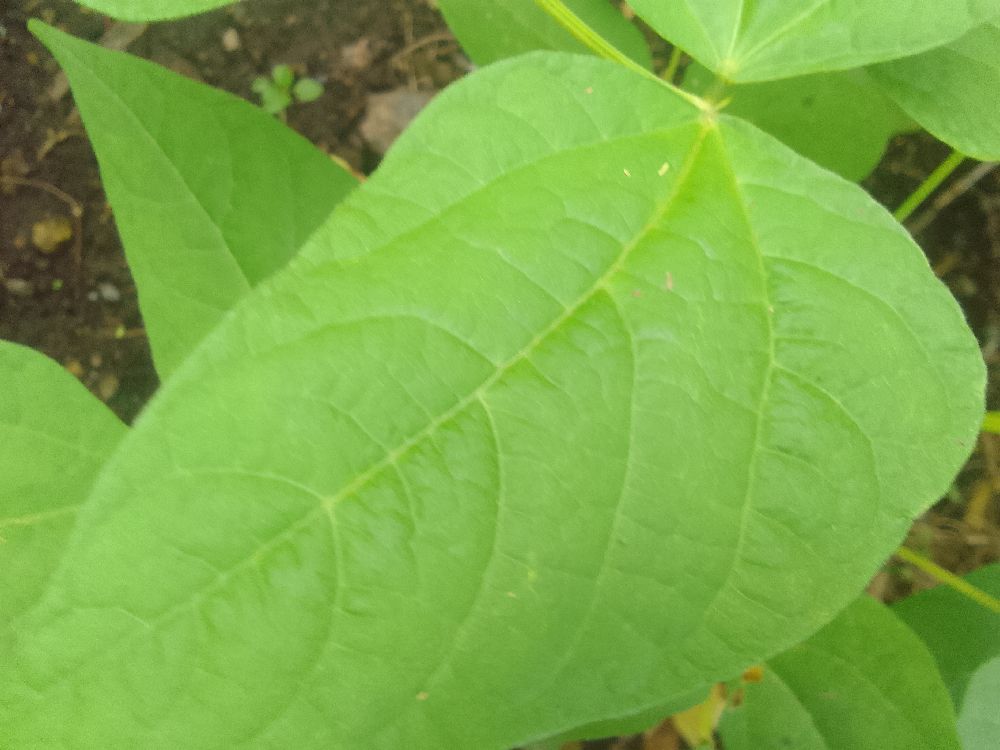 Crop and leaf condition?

common bean, healthy
